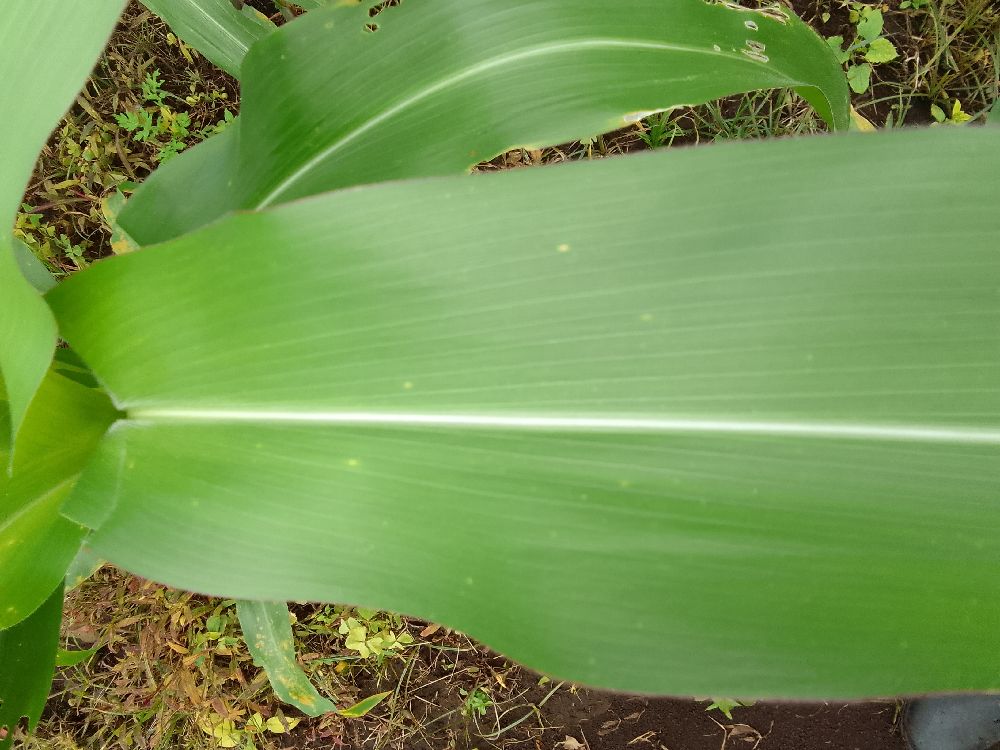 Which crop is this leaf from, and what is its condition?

maize, healthy
